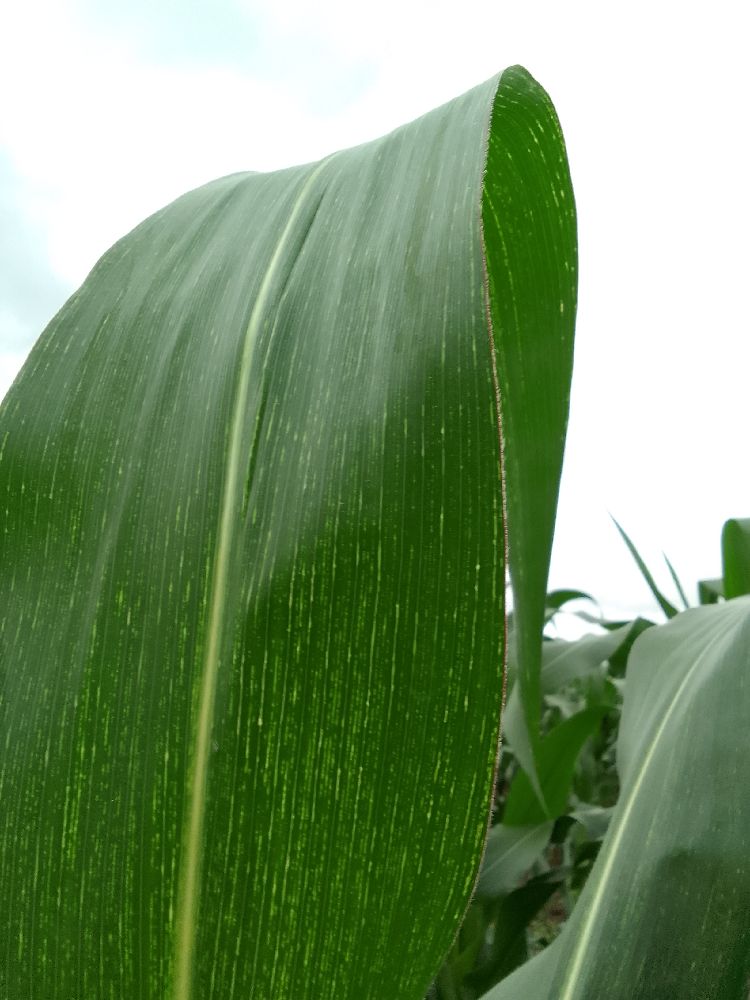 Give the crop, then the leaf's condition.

maize, maize streak virus
